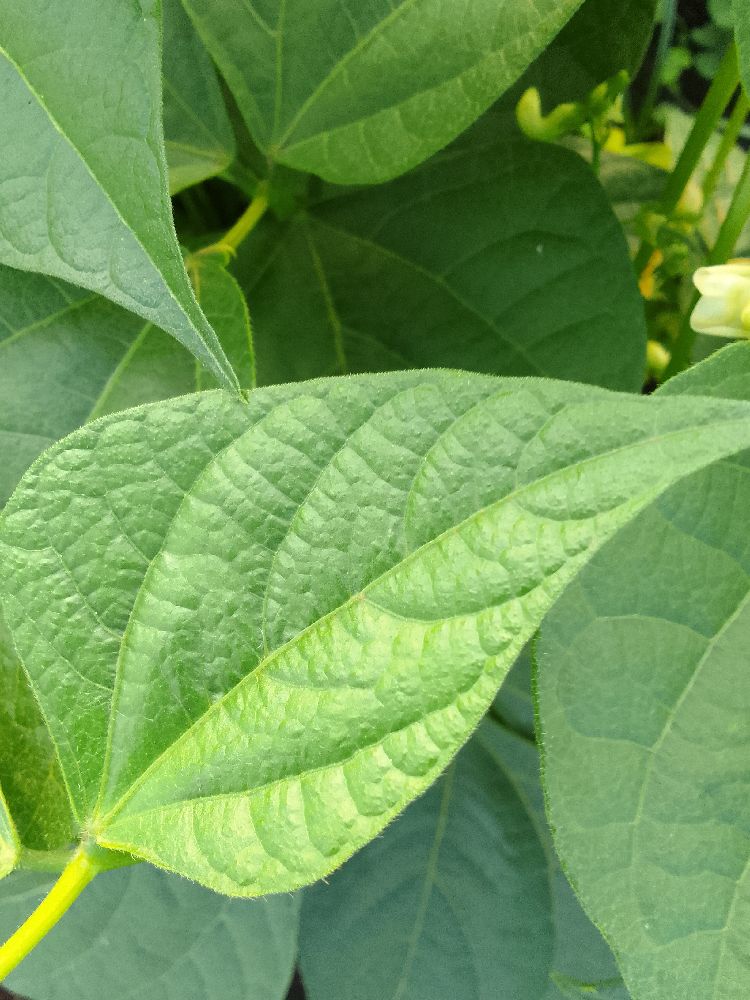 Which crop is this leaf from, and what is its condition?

common bean, healthy
